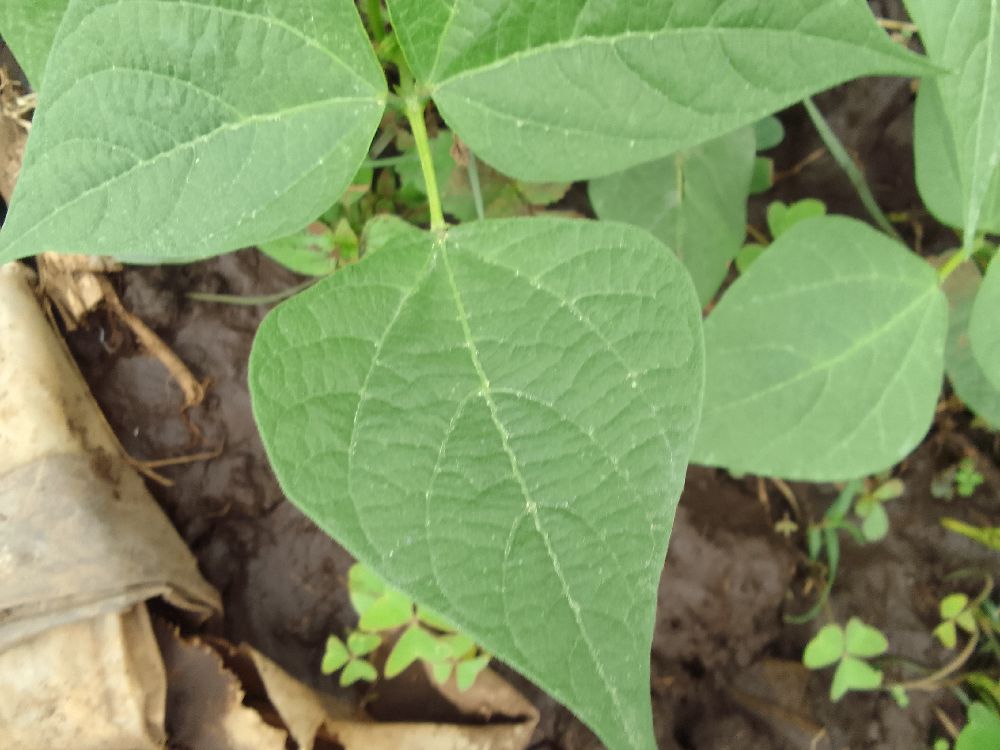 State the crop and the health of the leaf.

common bean, healthy
